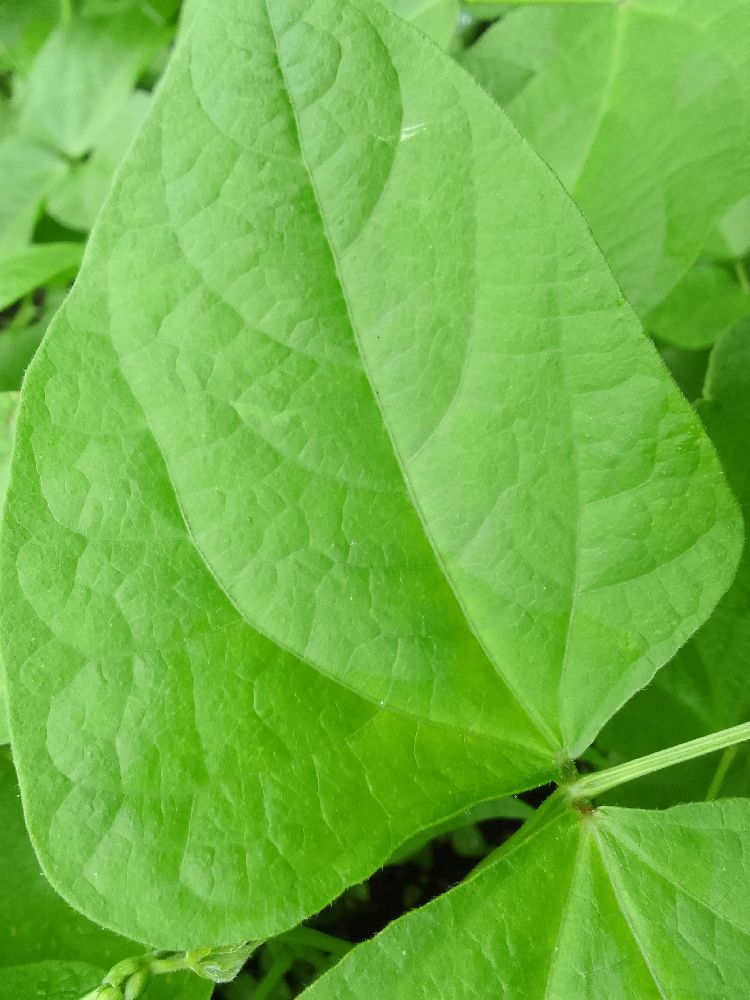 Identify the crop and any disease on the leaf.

common bean, healthy
